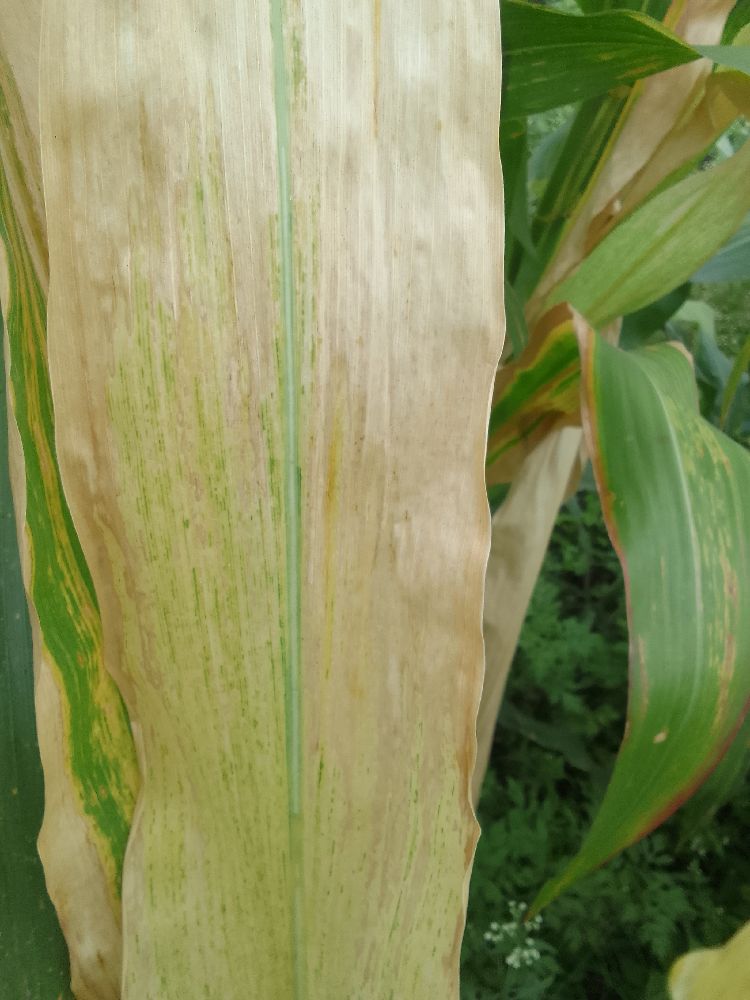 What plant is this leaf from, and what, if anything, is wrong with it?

maize, maize lethal necrosis
